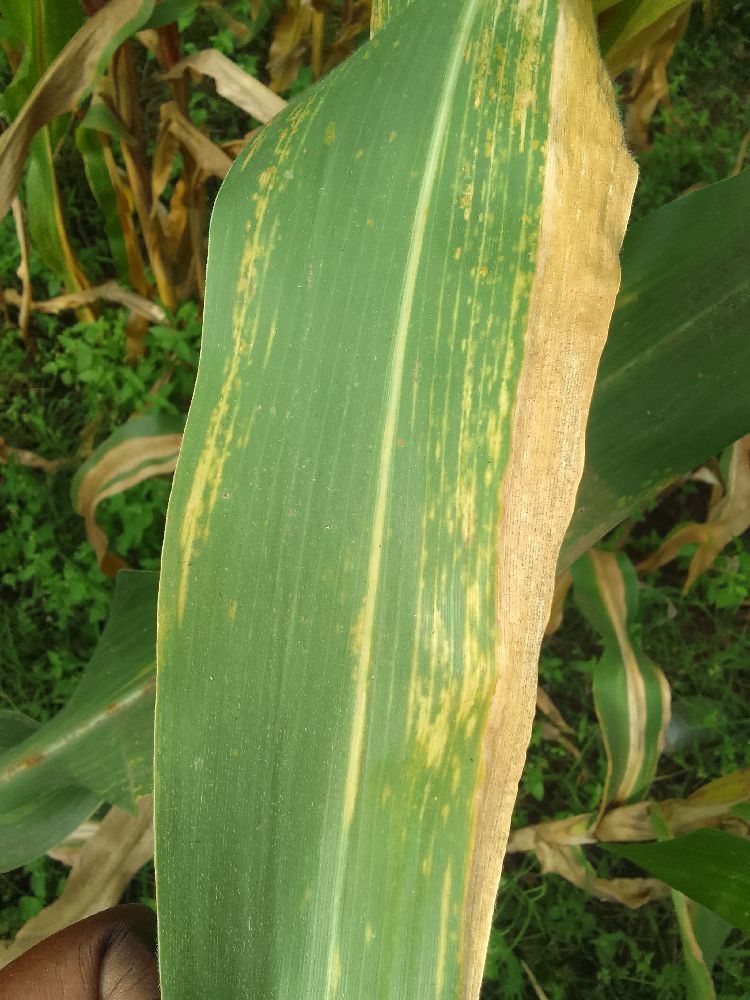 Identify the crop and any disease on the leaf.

maize, maize lethal necrosis
